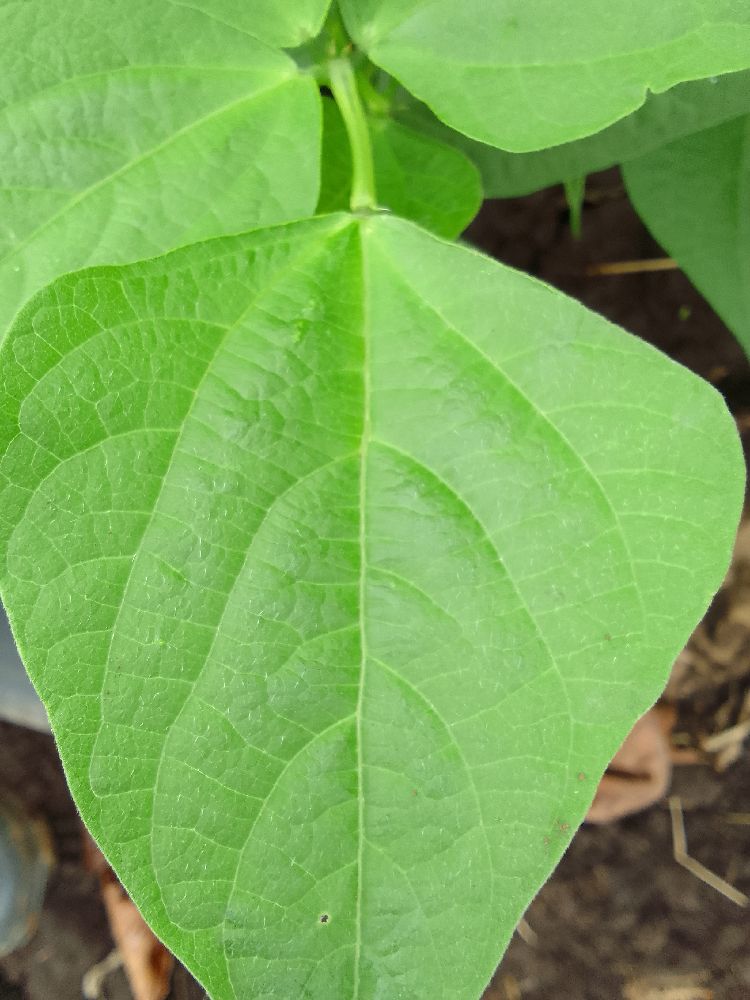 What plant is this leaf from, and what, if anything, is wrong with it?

common bean, healthy
